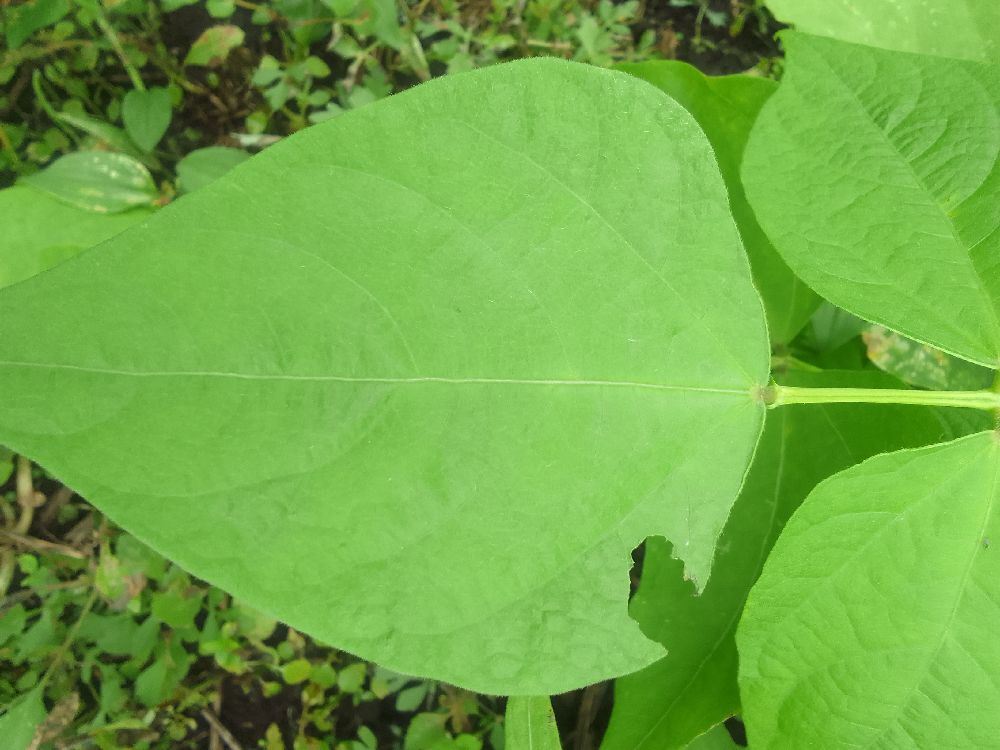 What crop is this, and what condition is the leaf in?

common bean, healthy
